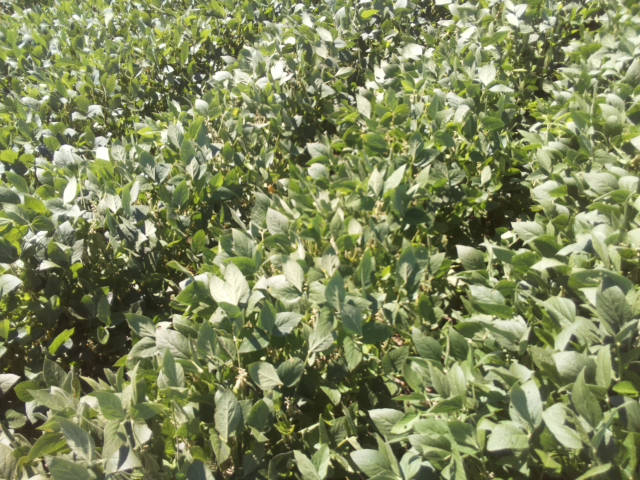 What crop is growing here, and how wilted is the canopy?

soybean, slight leaflet or petiole turgor loss in upper canopy
